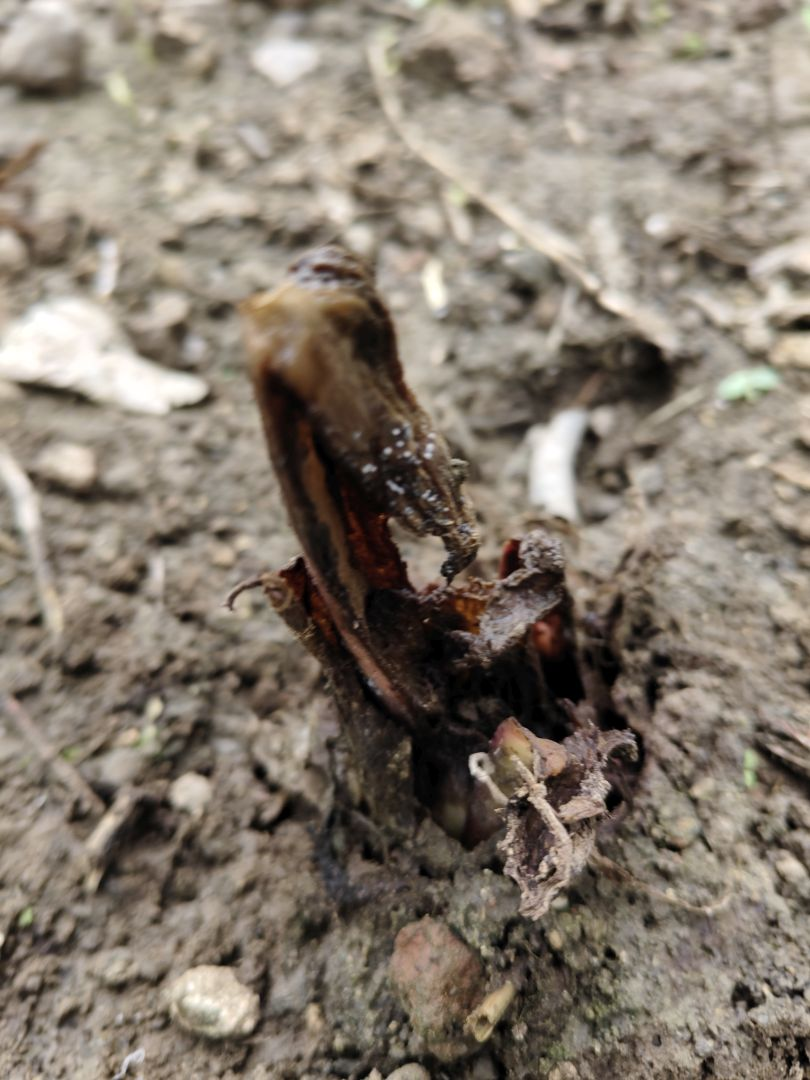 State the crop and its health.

taro, root rot
